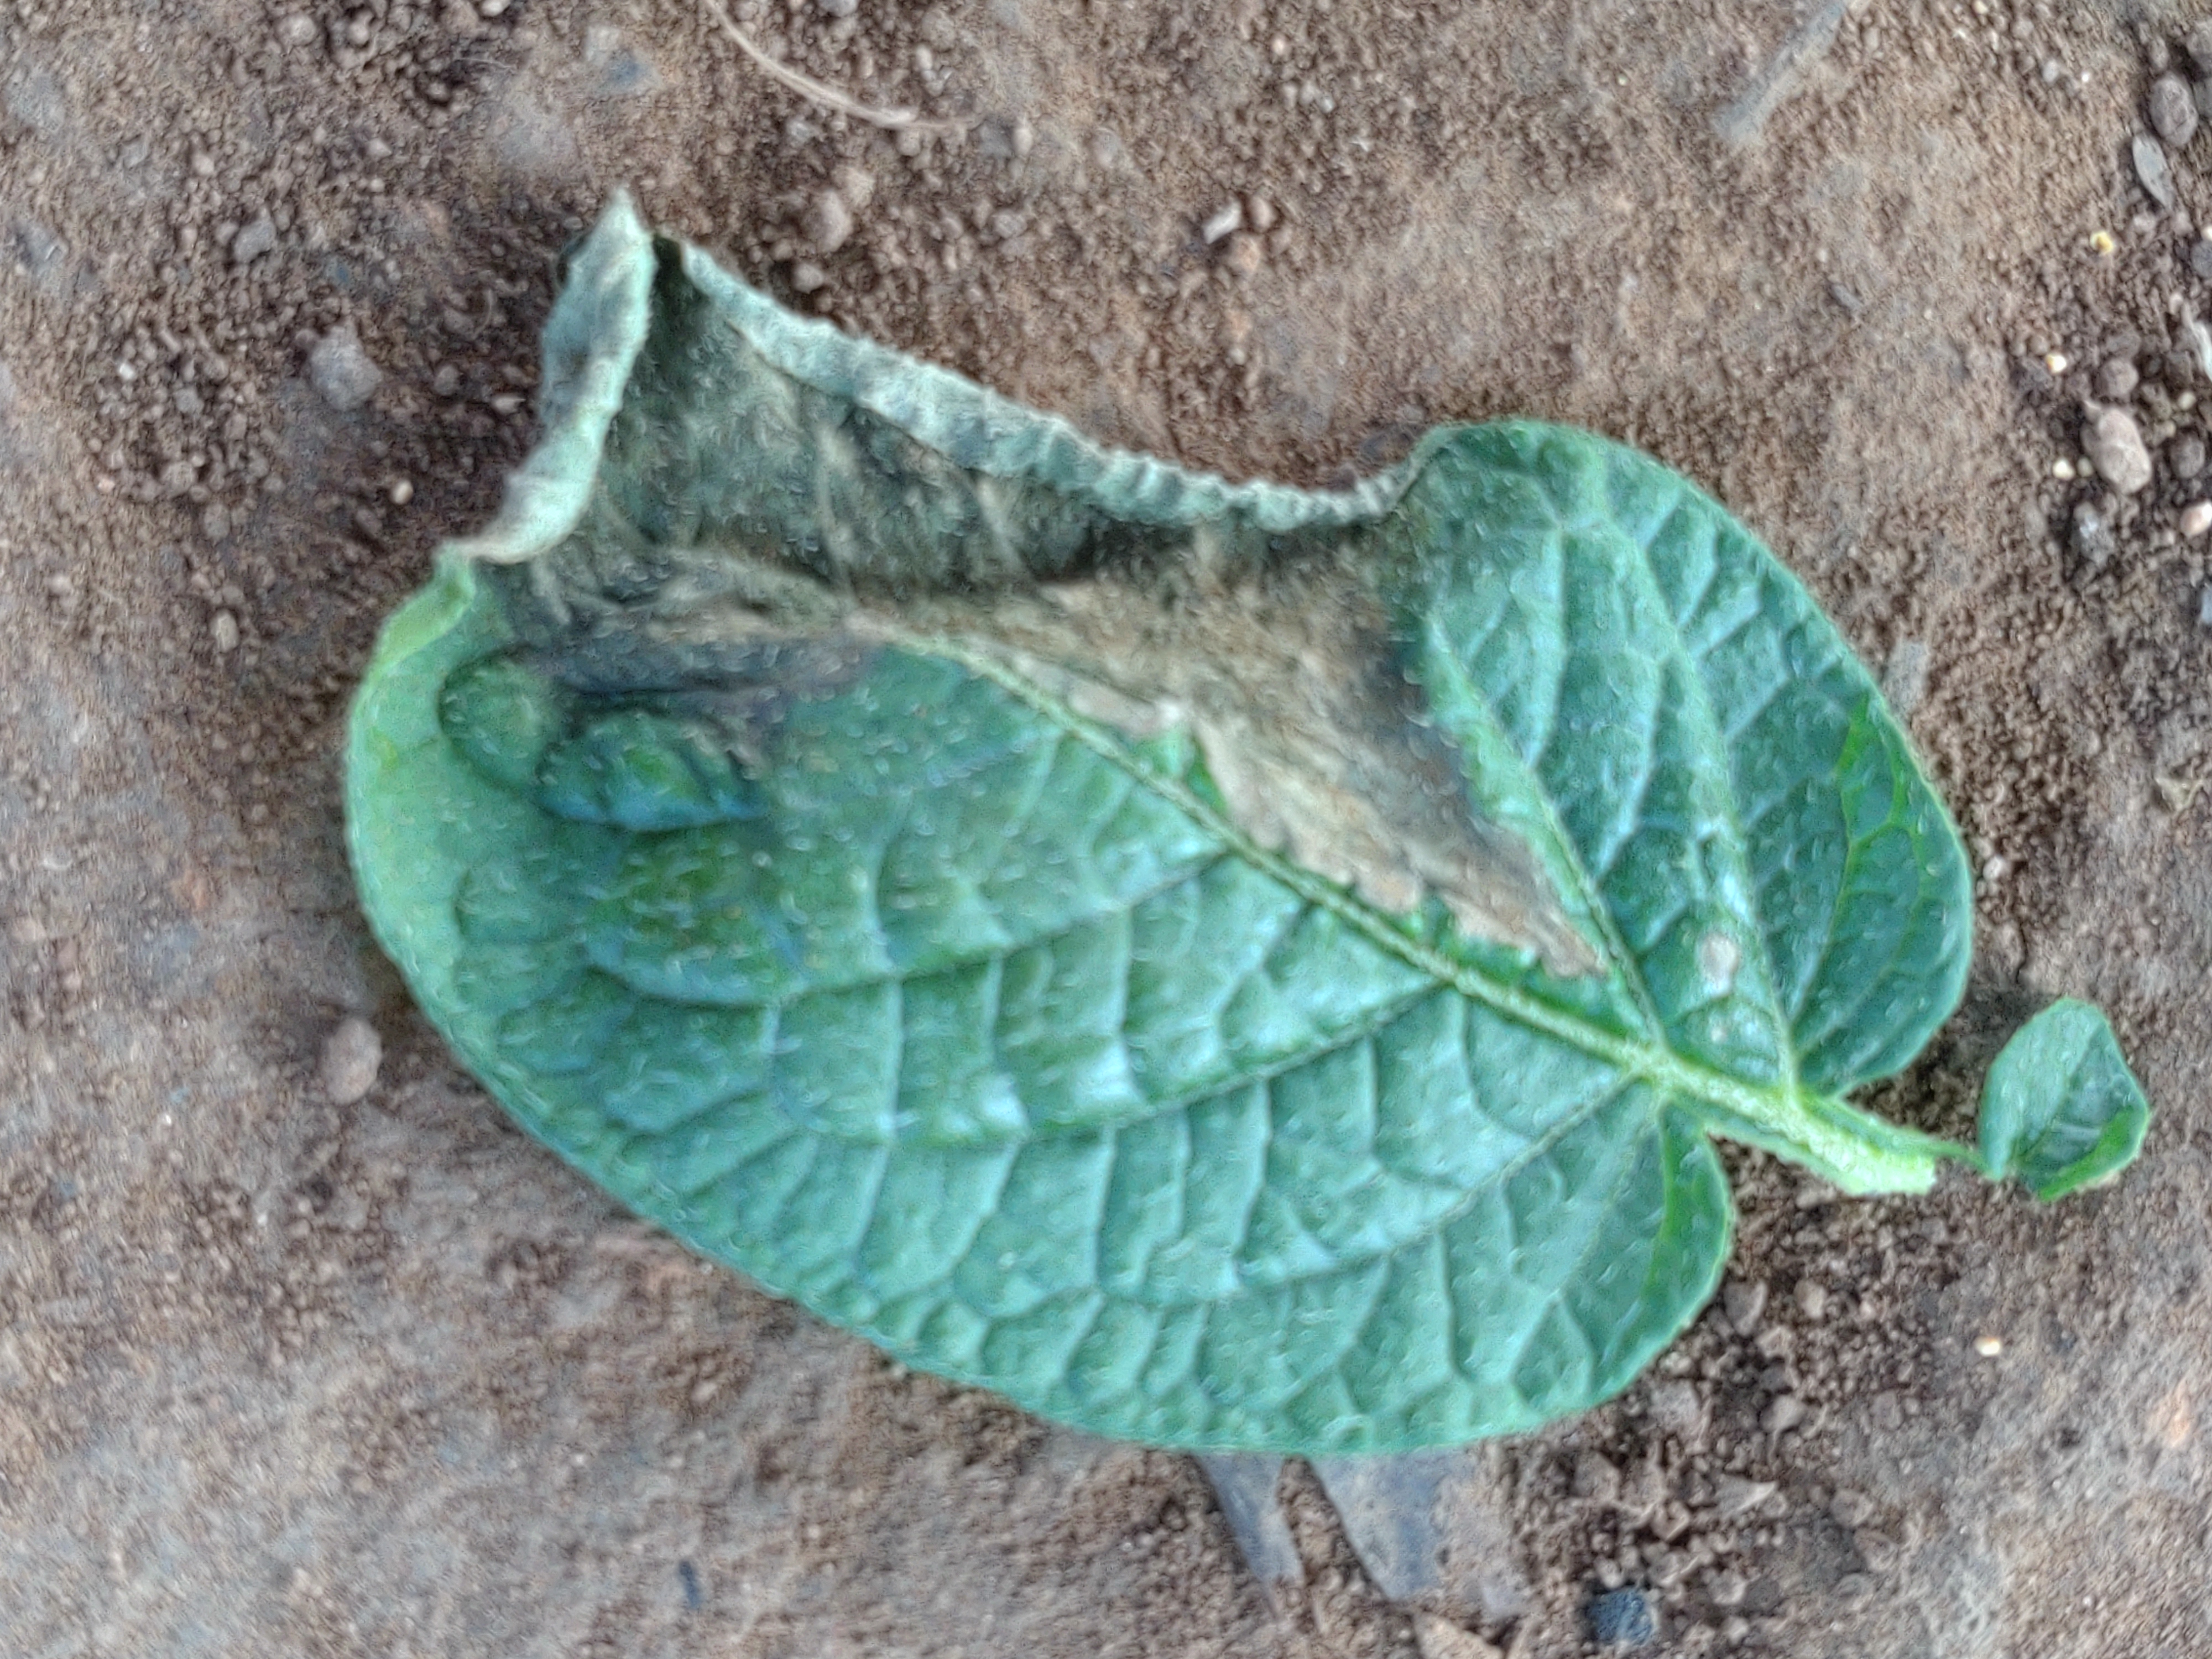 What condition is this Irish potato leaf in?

early blight
